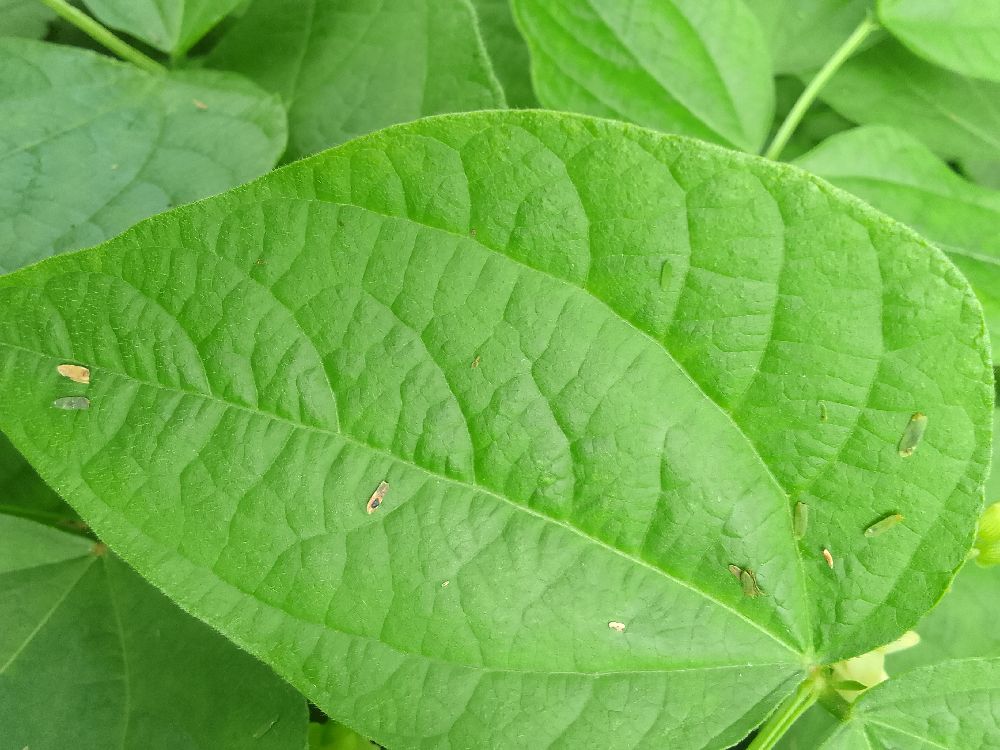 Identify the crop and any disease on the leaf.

common bean, healthy
